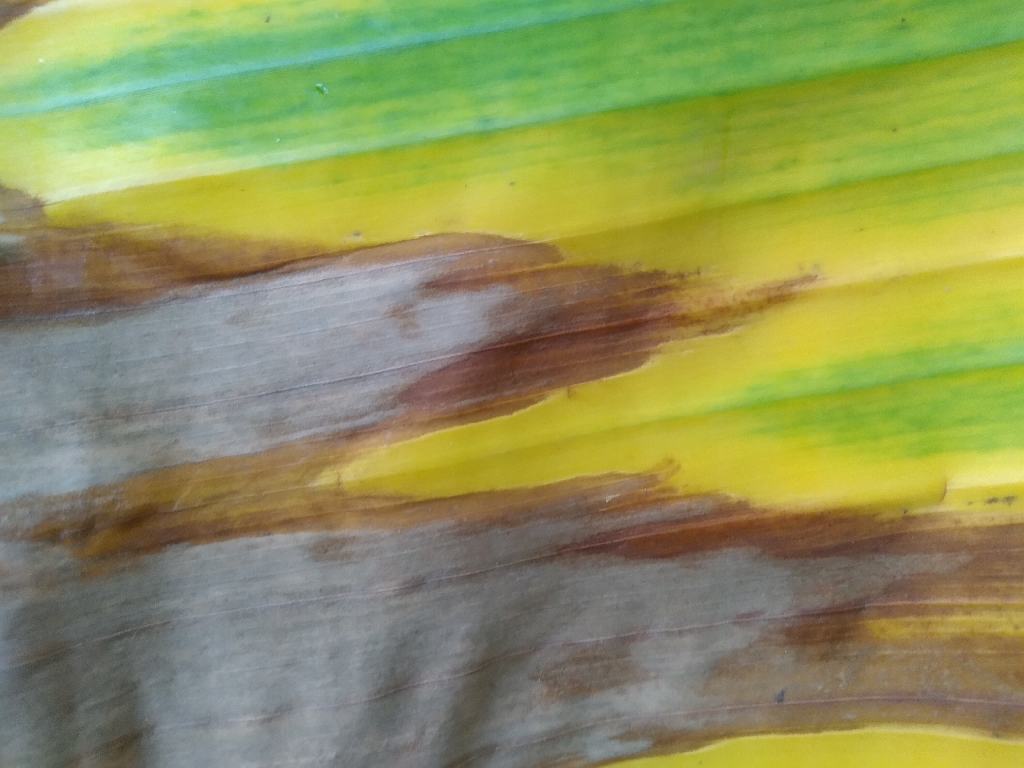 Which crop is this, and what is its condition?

banana, fusarium wilt race 1
